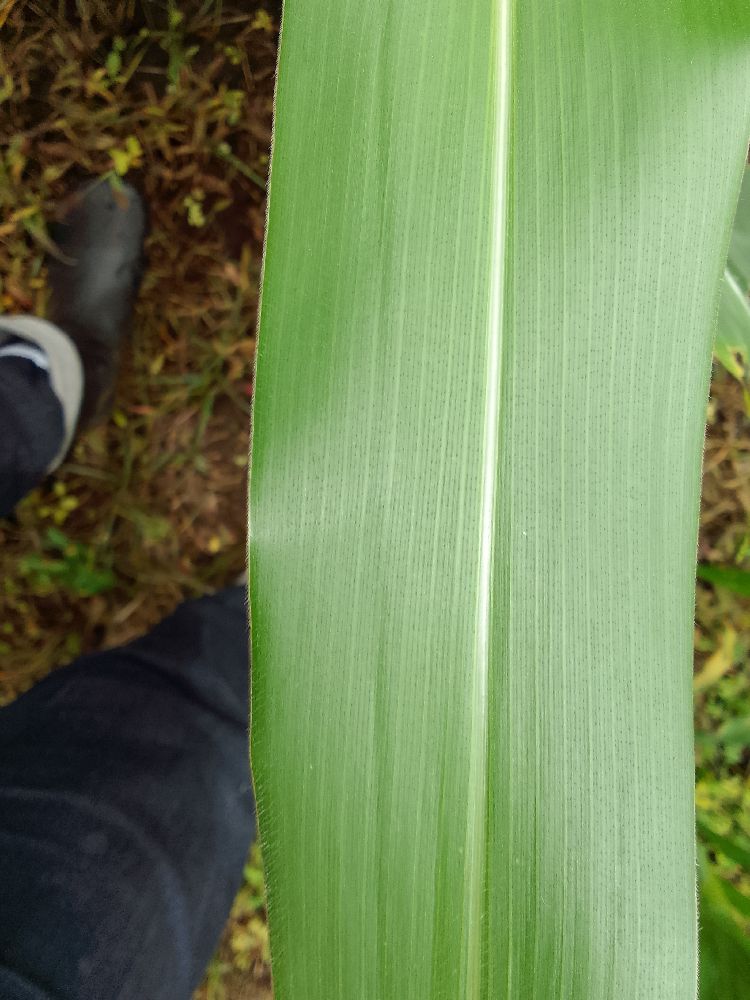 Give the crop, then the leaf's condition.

maize, healthy
